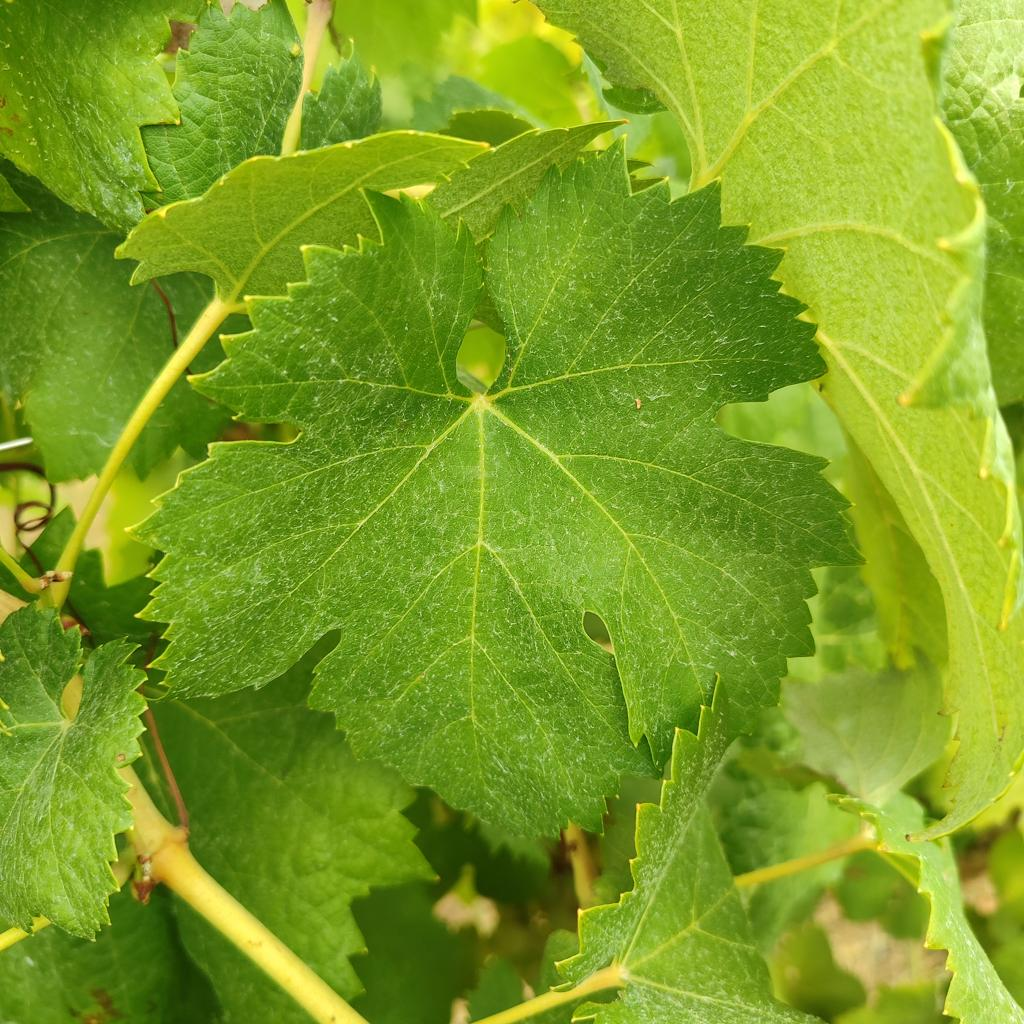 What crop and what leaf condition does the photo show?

grapevine, healthy
